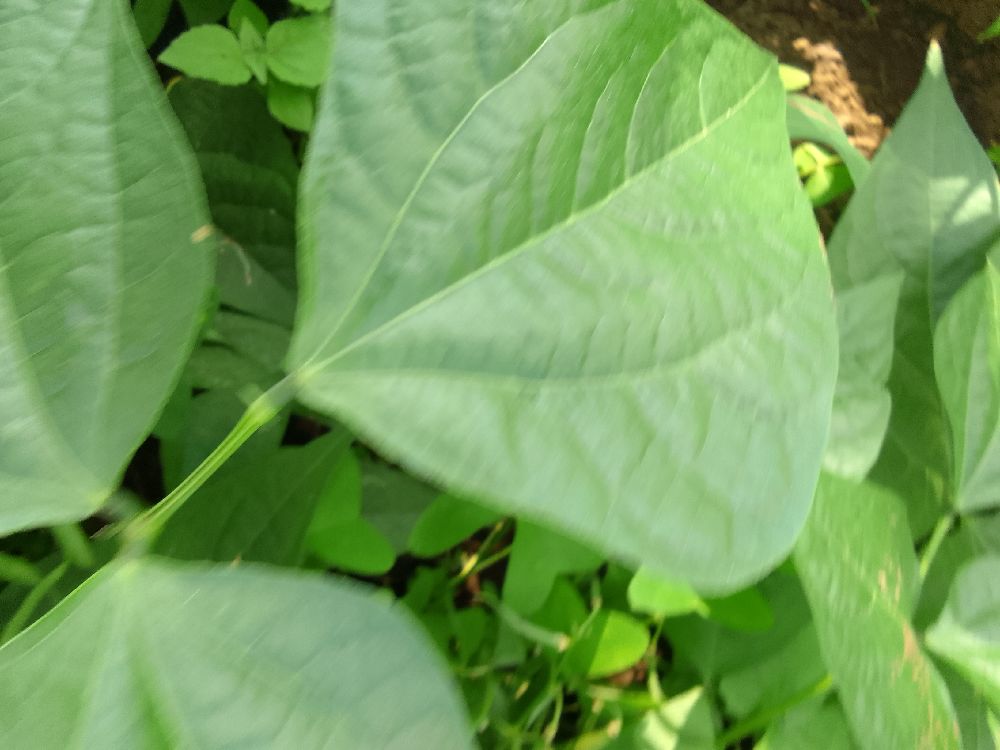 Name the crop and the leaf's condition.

common bean, healthy
